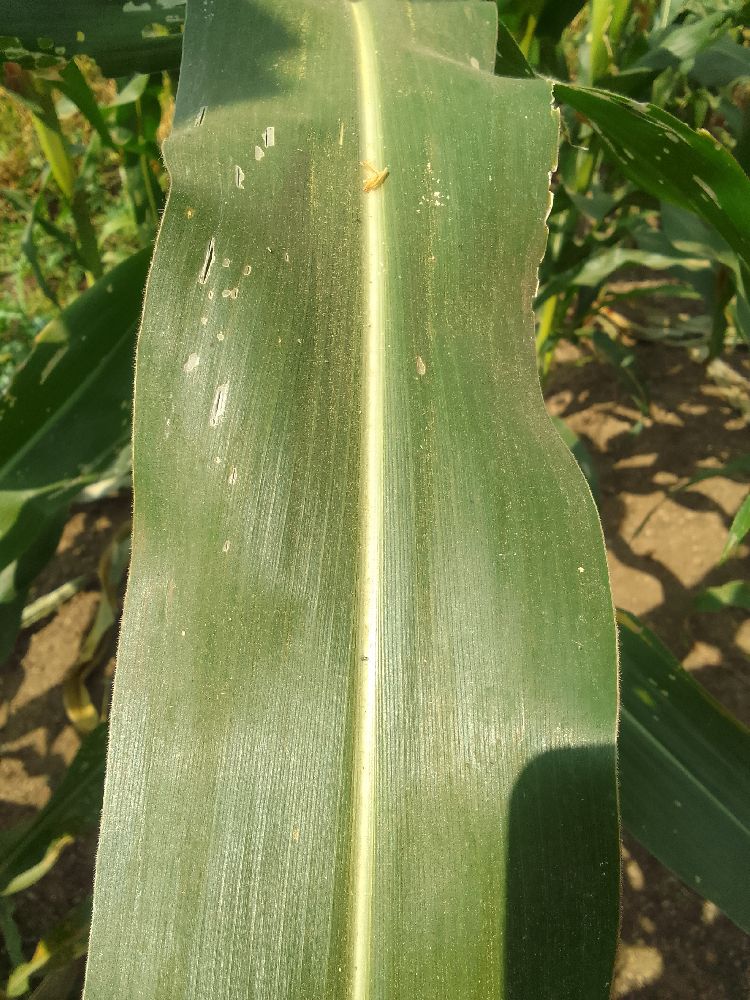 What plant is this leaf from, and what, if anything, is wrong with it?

maize, healthy
